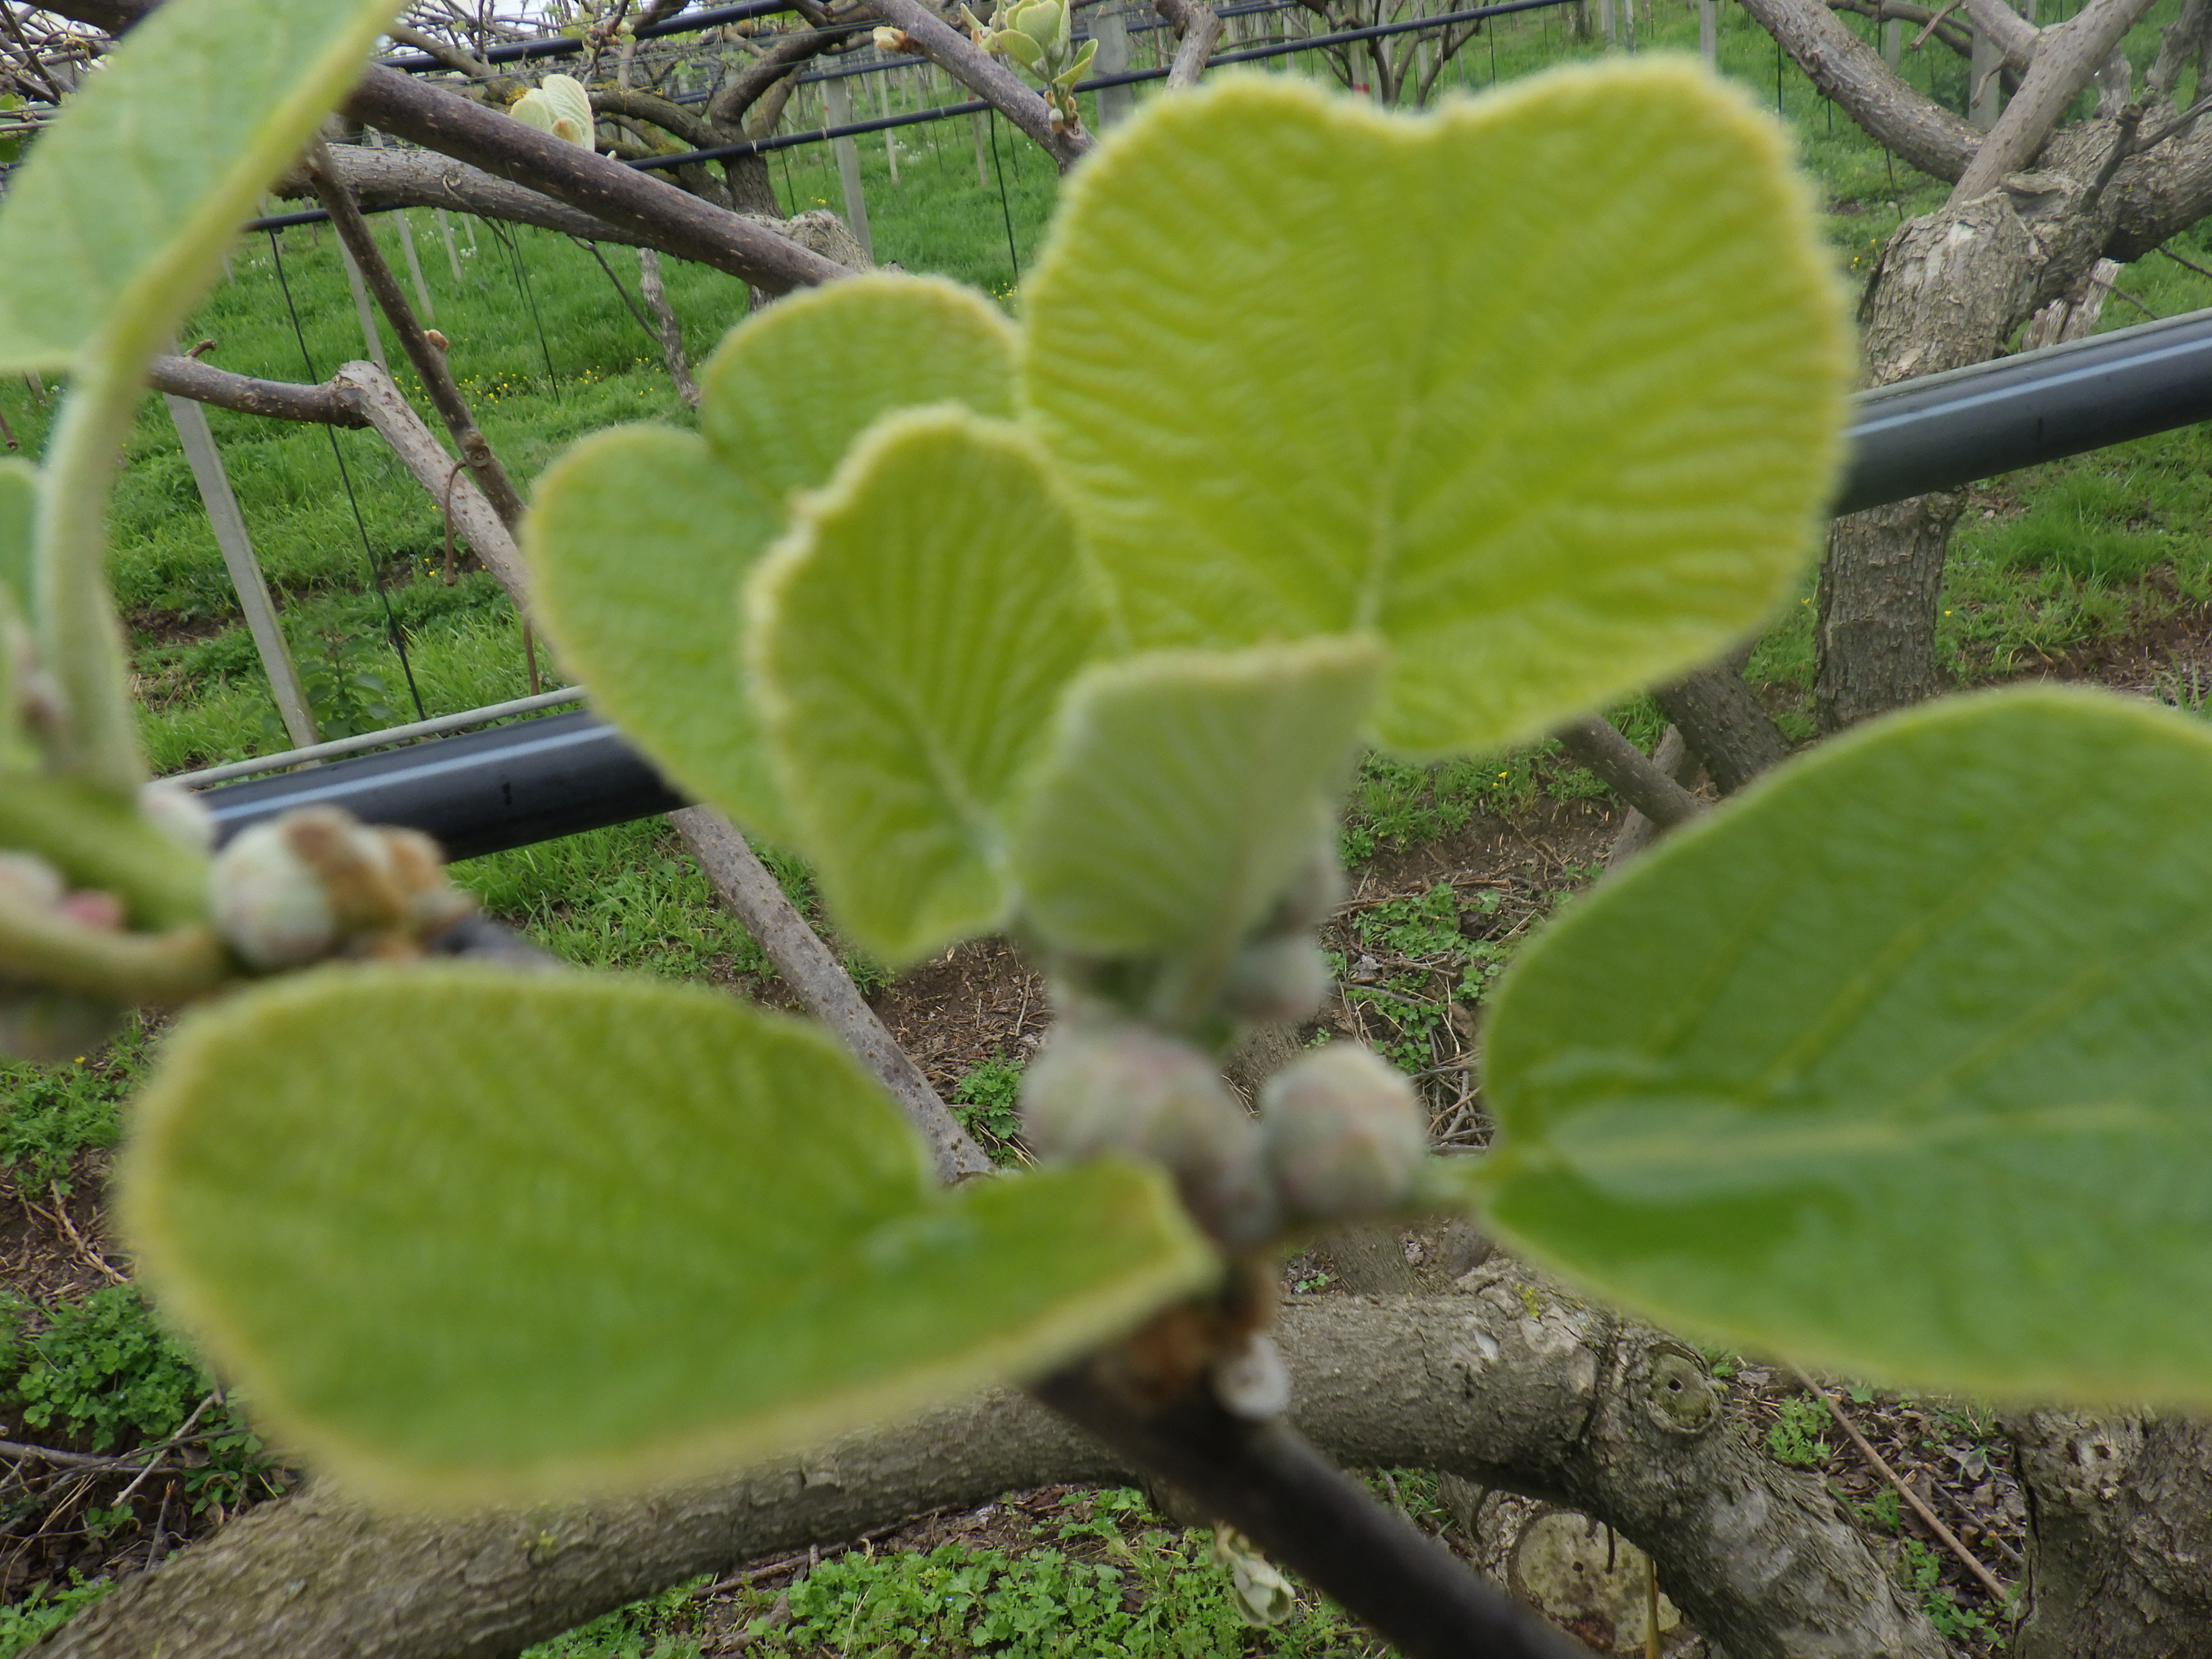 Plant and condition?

kiwi, healthy
